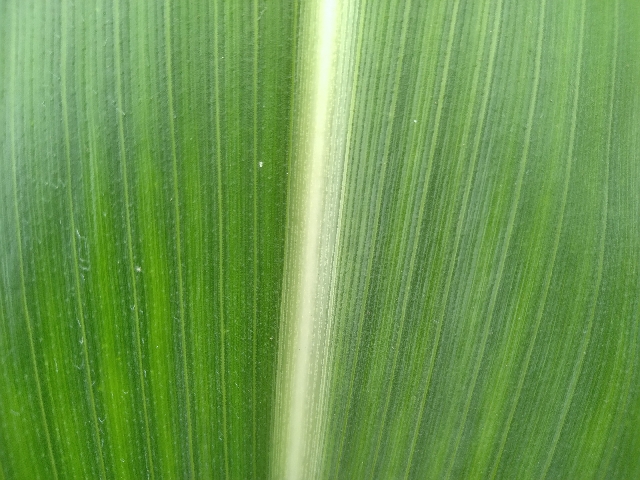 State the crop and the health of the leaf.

maize, healthy
